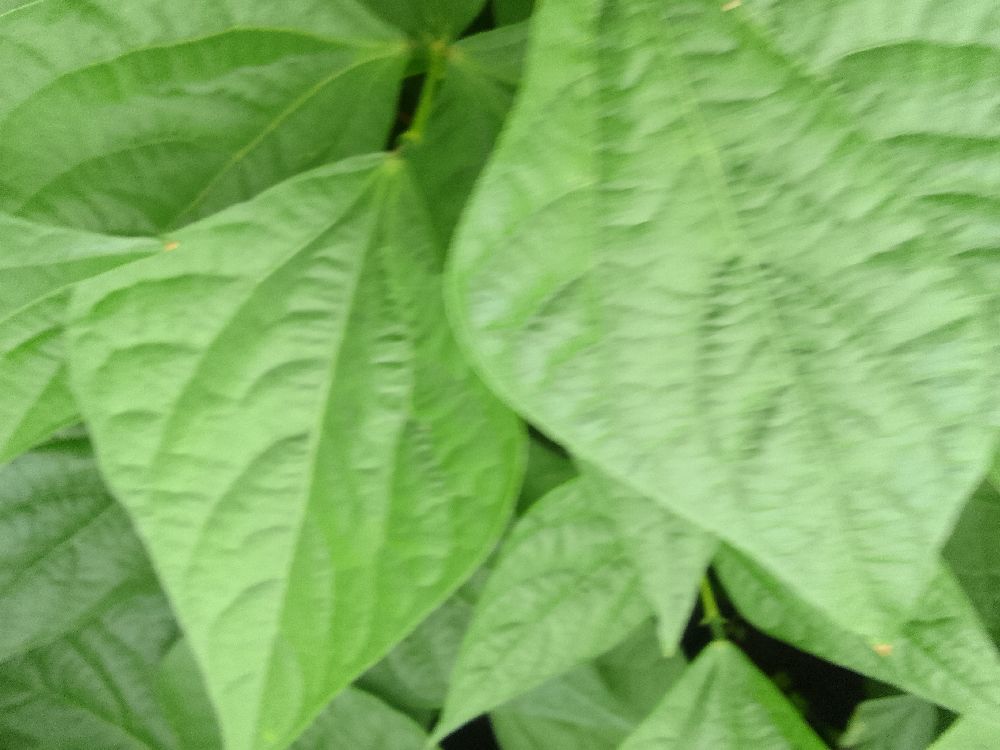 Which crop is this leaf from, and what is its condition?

common bean, healthy
